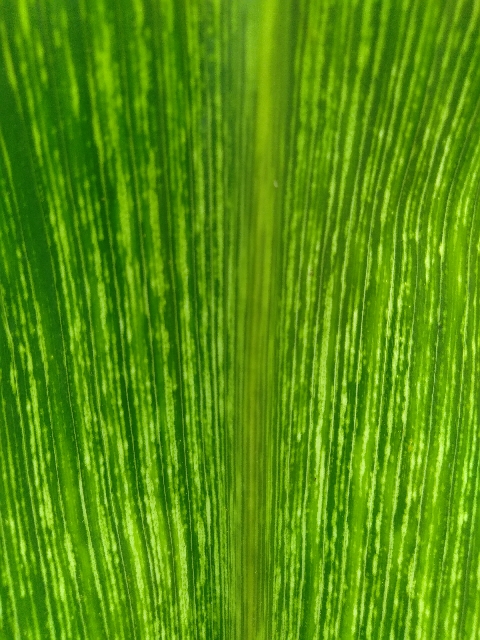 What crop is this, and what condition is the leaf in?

maize, maize streak virus
